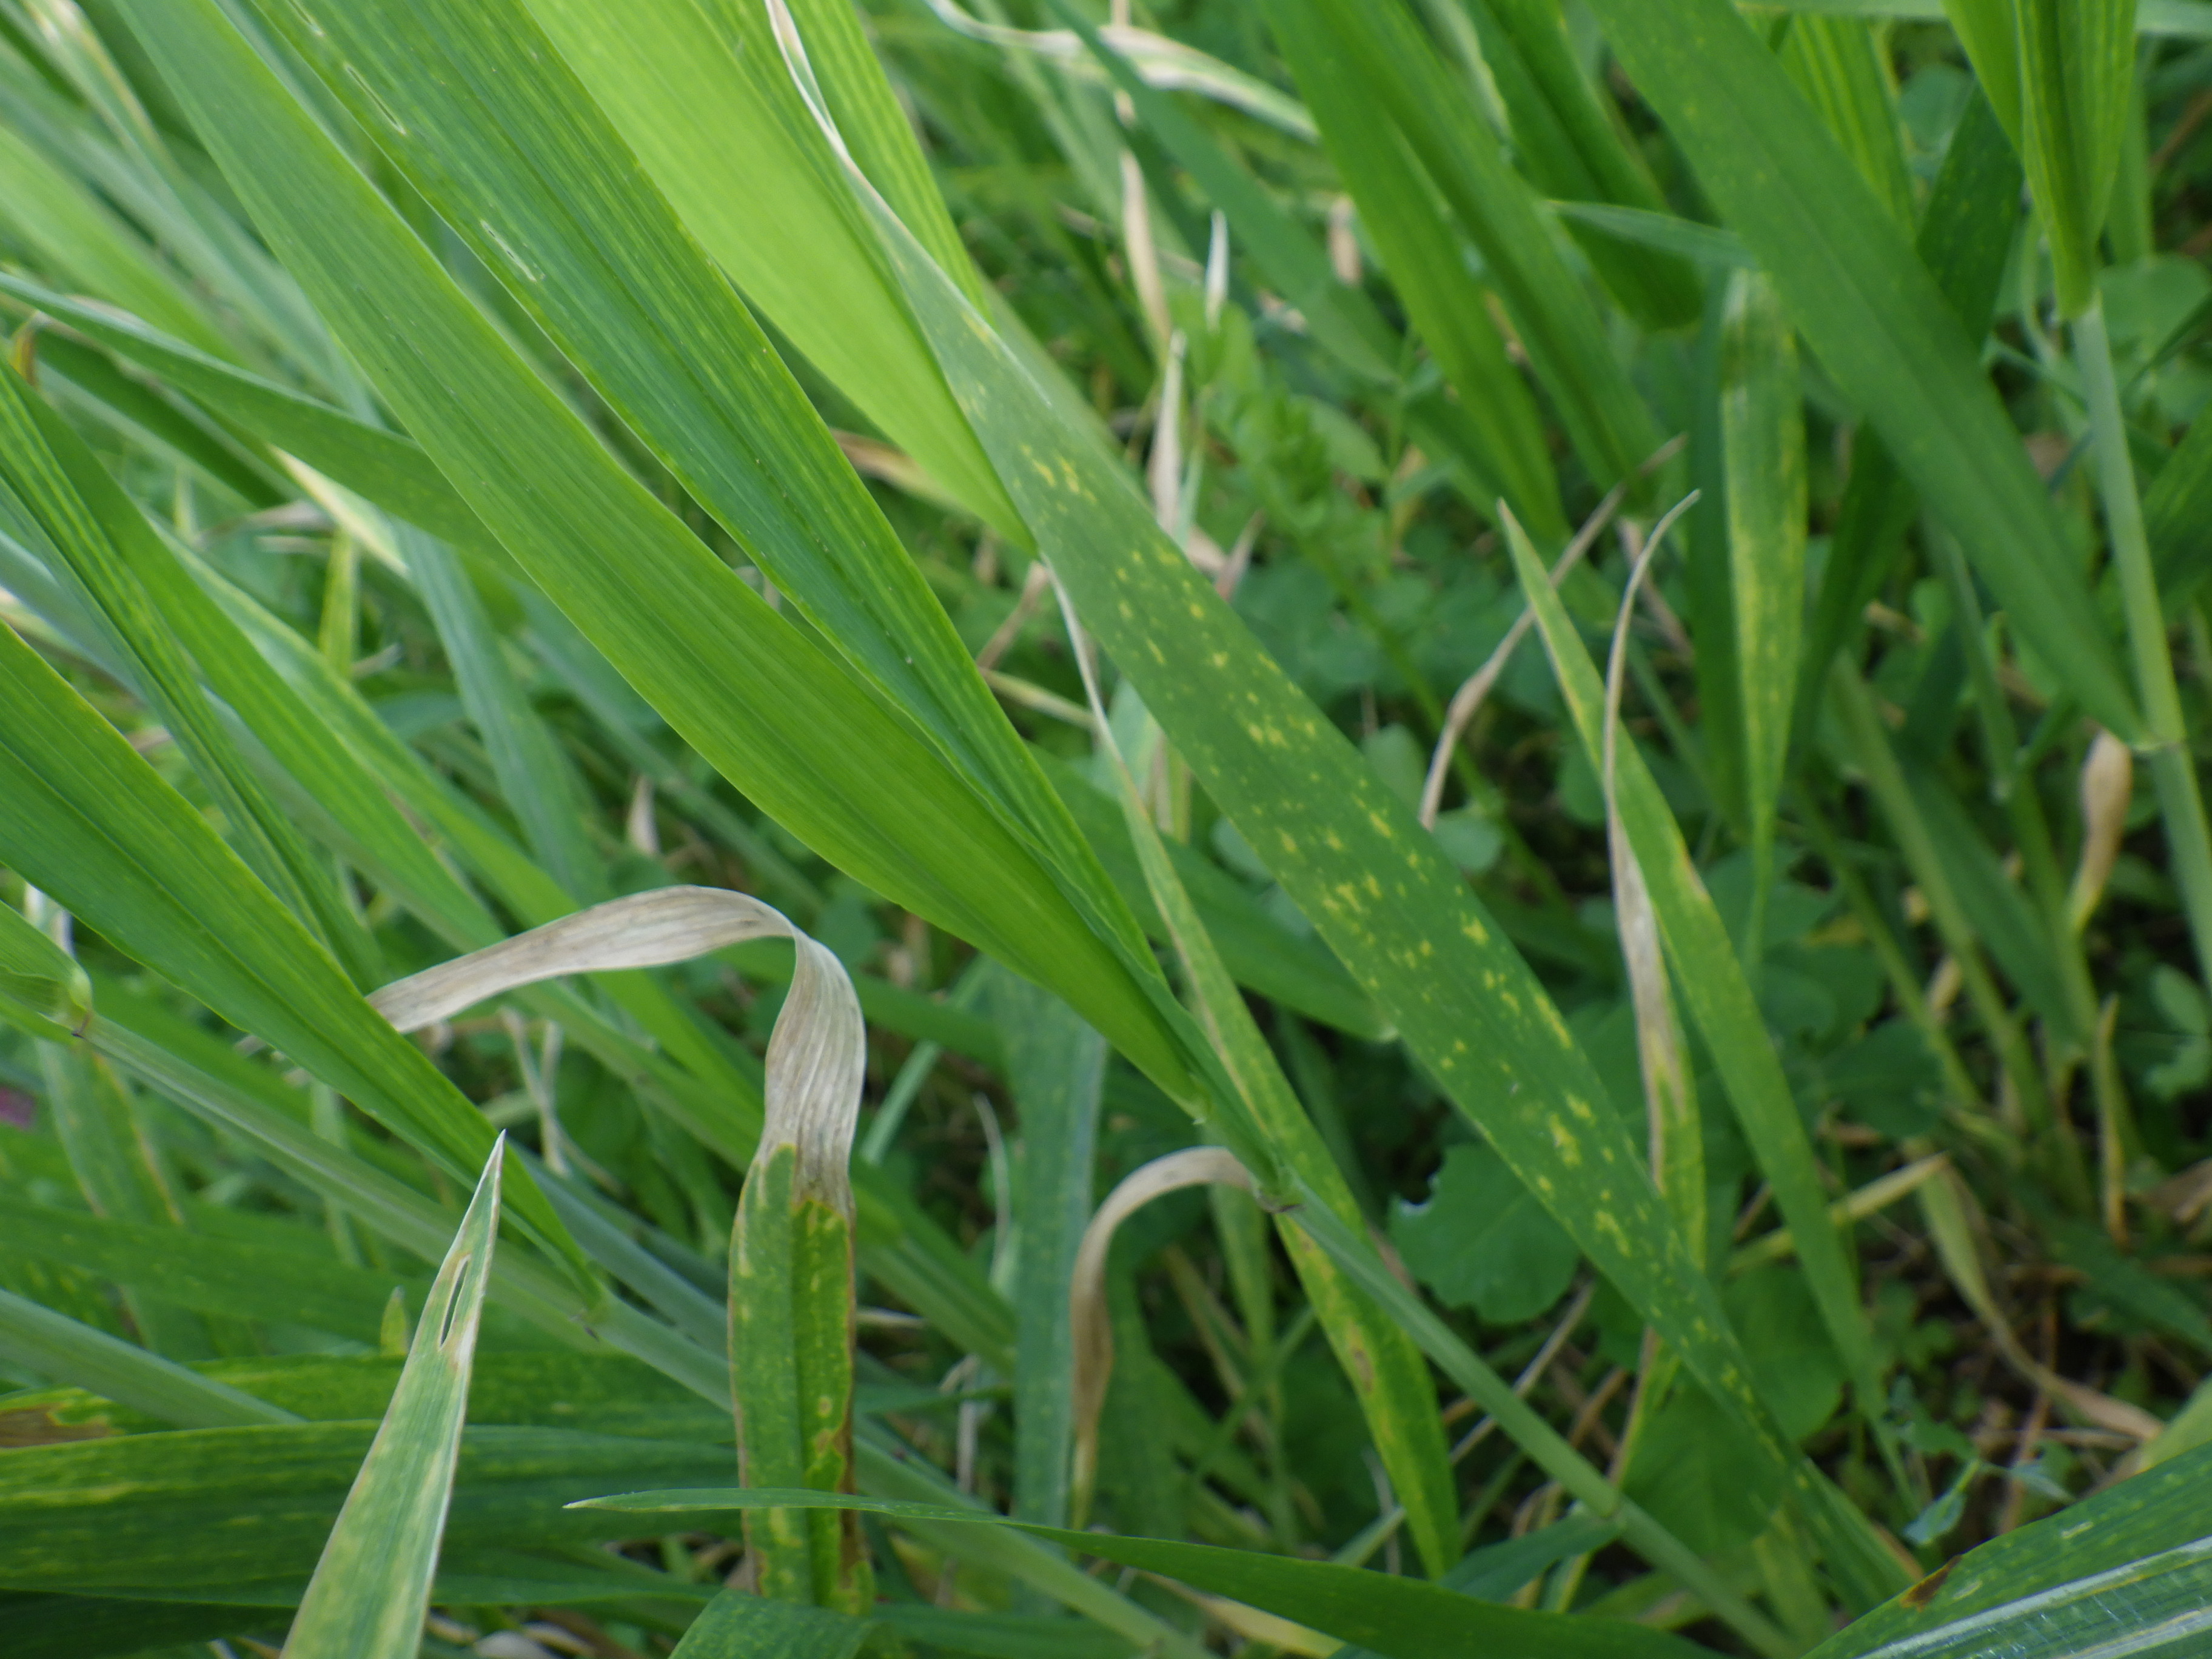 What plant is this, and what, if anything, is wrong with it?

wheat, septoria
